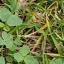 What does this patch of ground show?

unstructured weed
